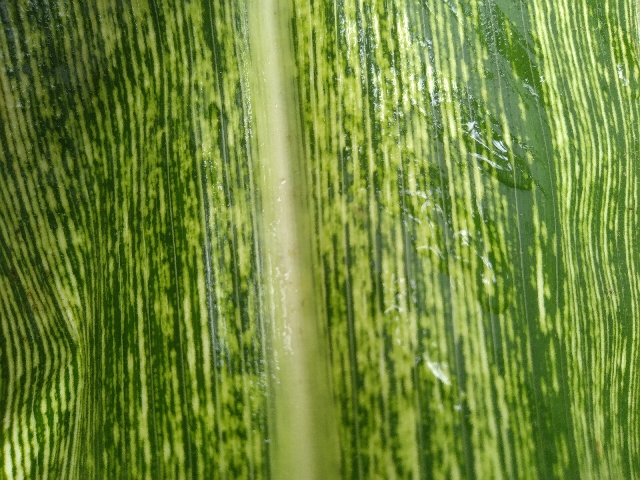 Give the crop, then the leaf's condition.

maize, maize streak virus
